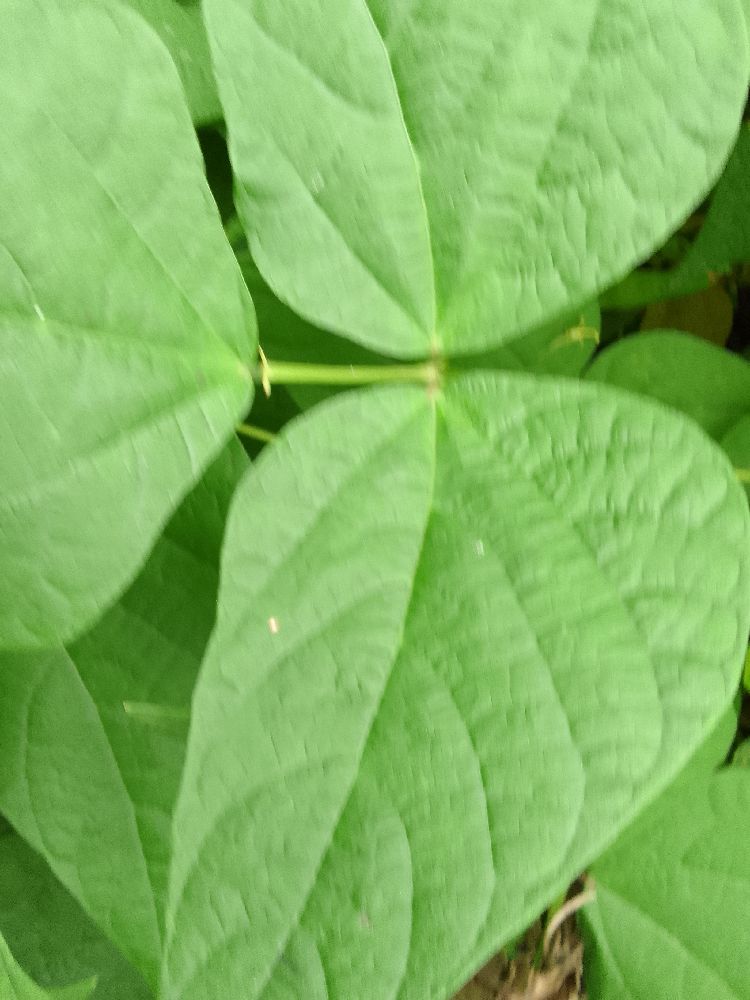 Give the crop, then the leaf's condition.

common bean, healthy
